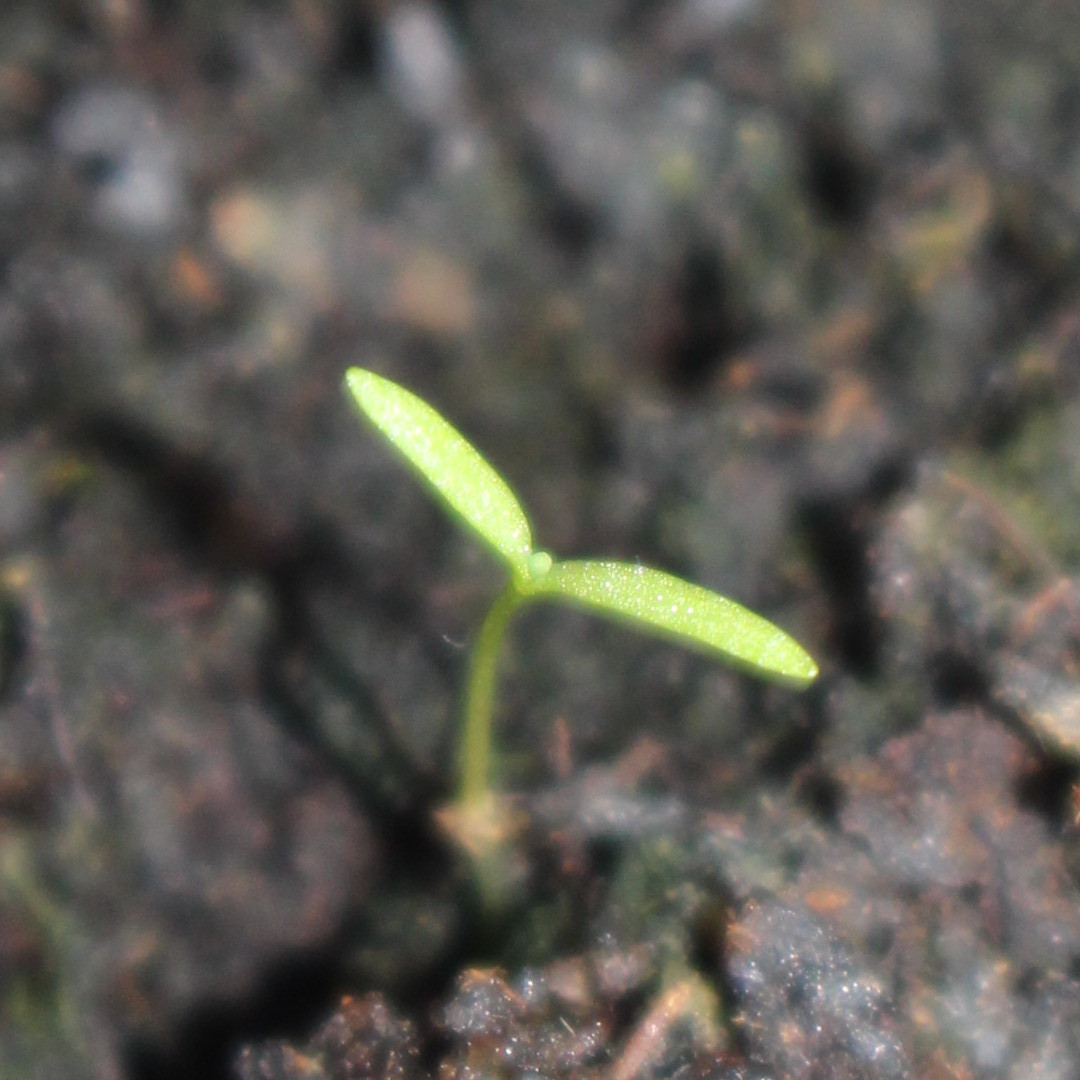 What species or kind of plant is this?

Papaver rhoeas
